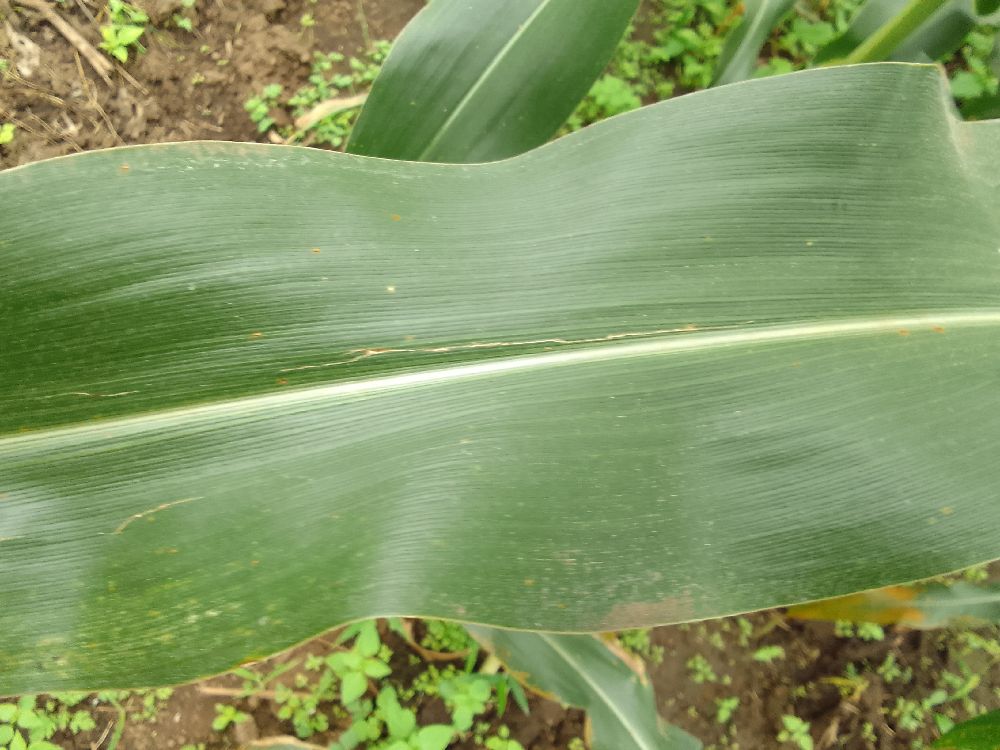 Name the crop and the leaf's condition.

maize, healthy
